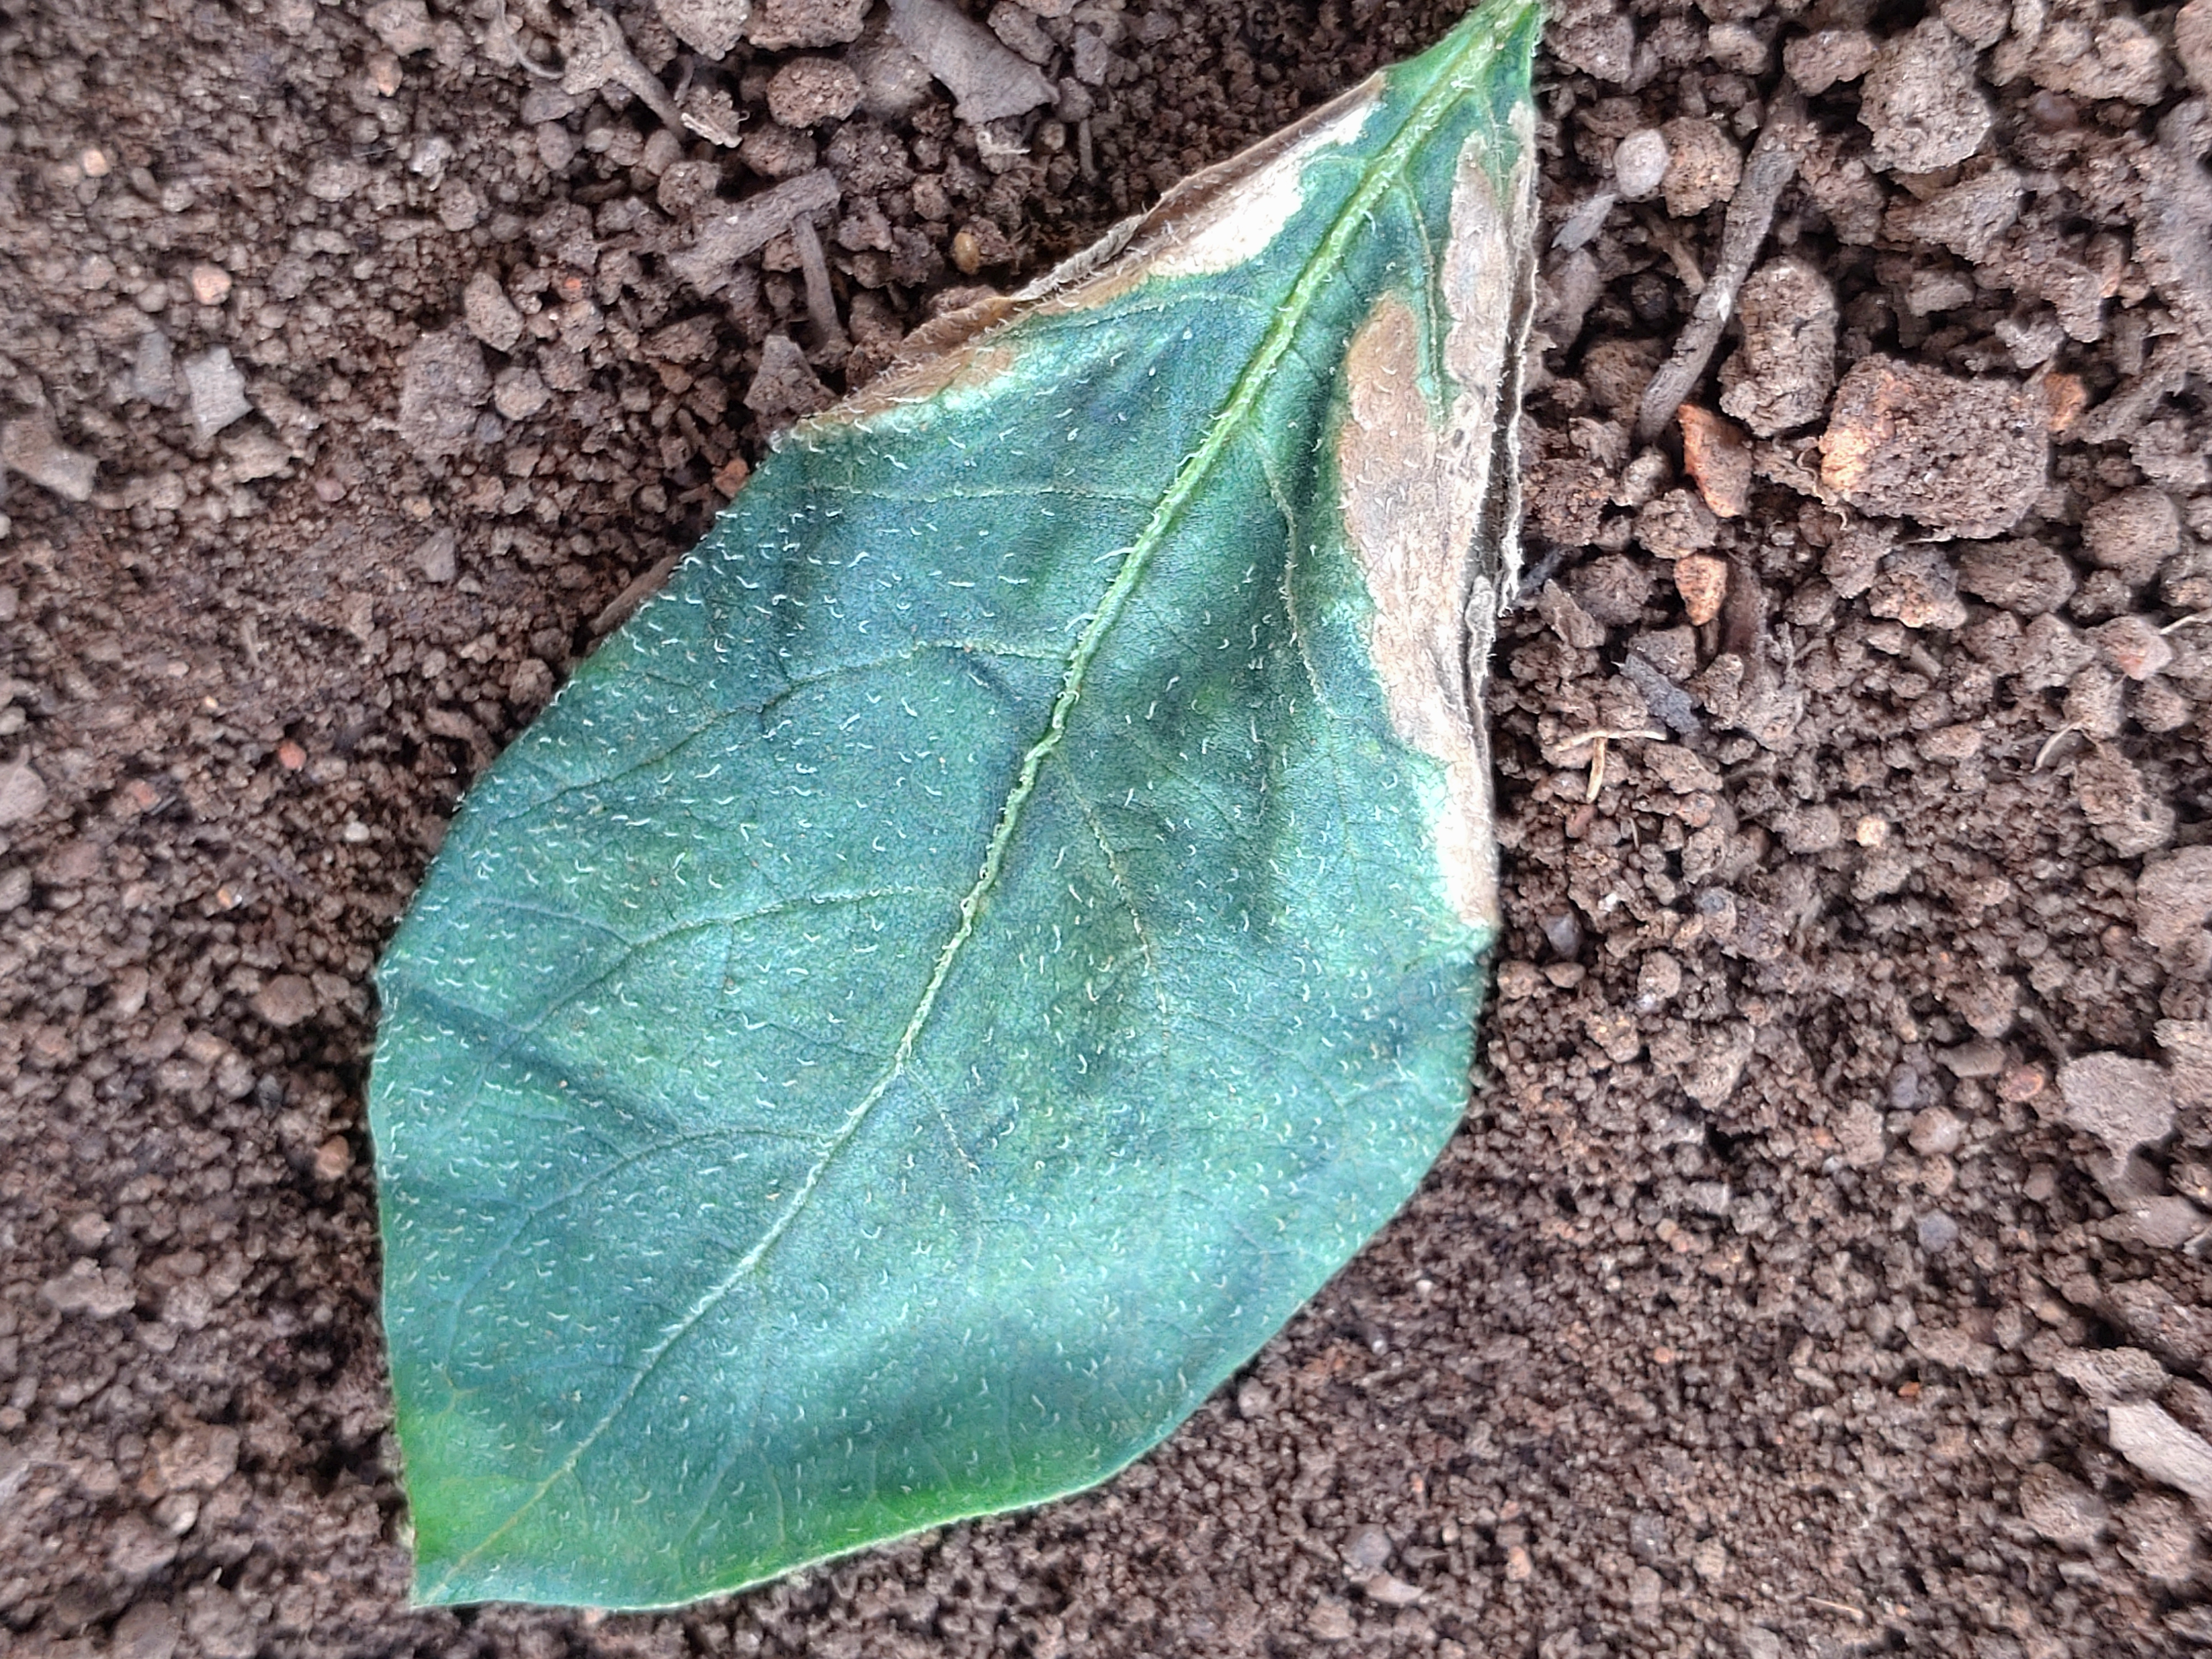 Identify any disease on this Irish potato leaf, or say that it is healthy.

early blight
